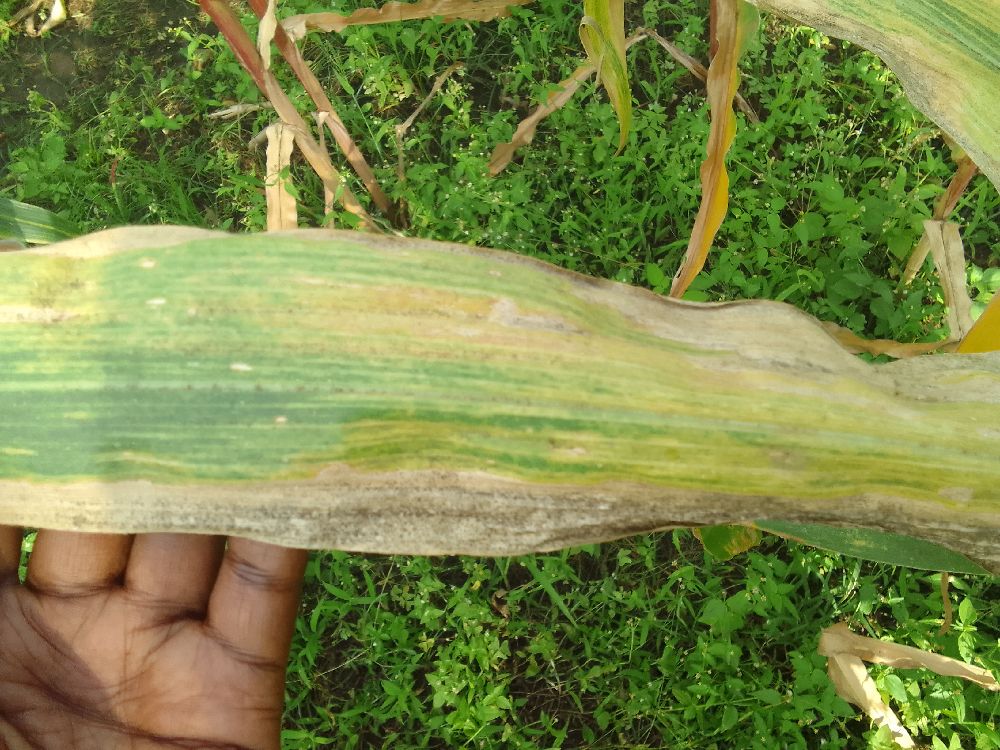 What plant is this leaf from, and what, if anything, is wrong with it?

maize, maize lethal necrosis
